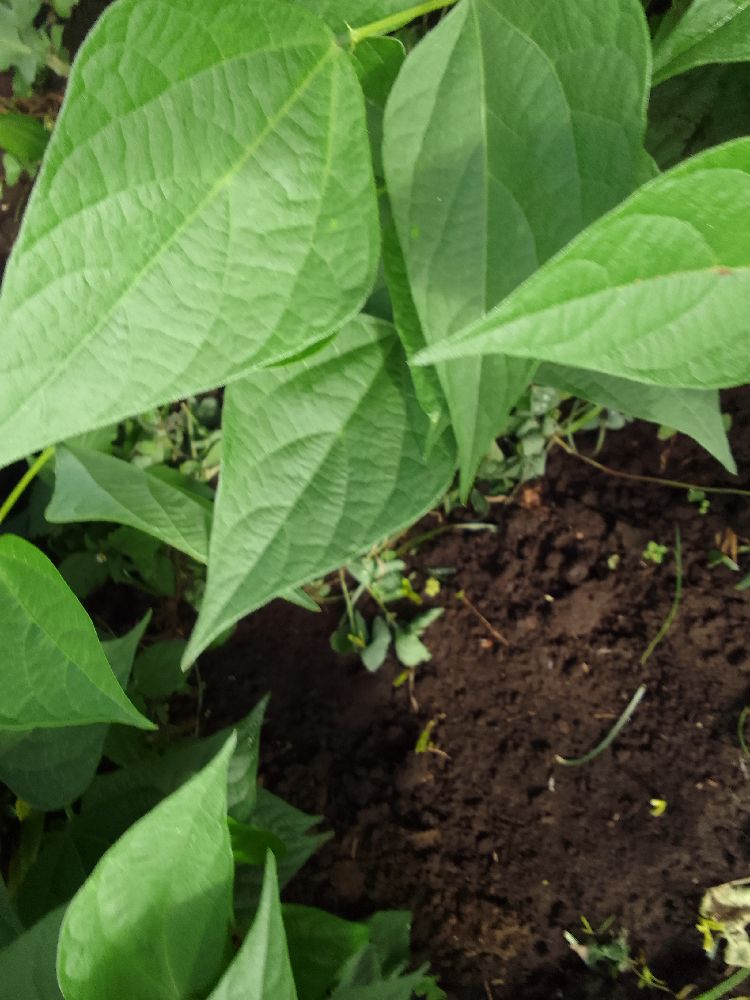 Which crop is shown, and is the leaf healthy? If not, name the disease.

common bean, healthy
